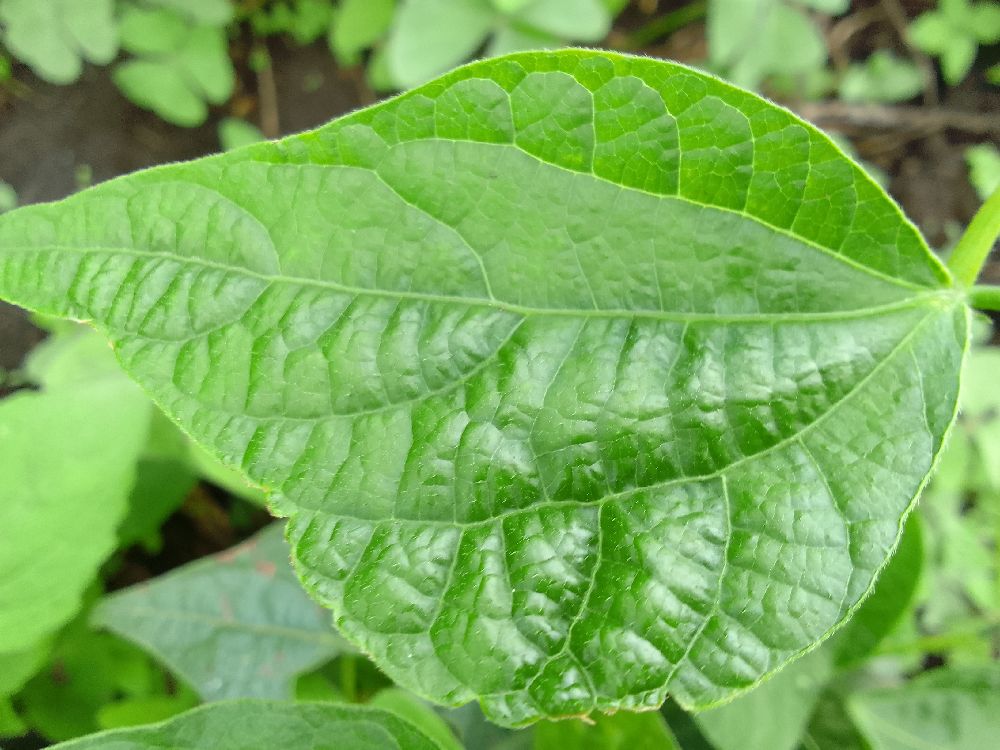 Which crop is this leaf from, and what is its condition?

common bean, healthy
